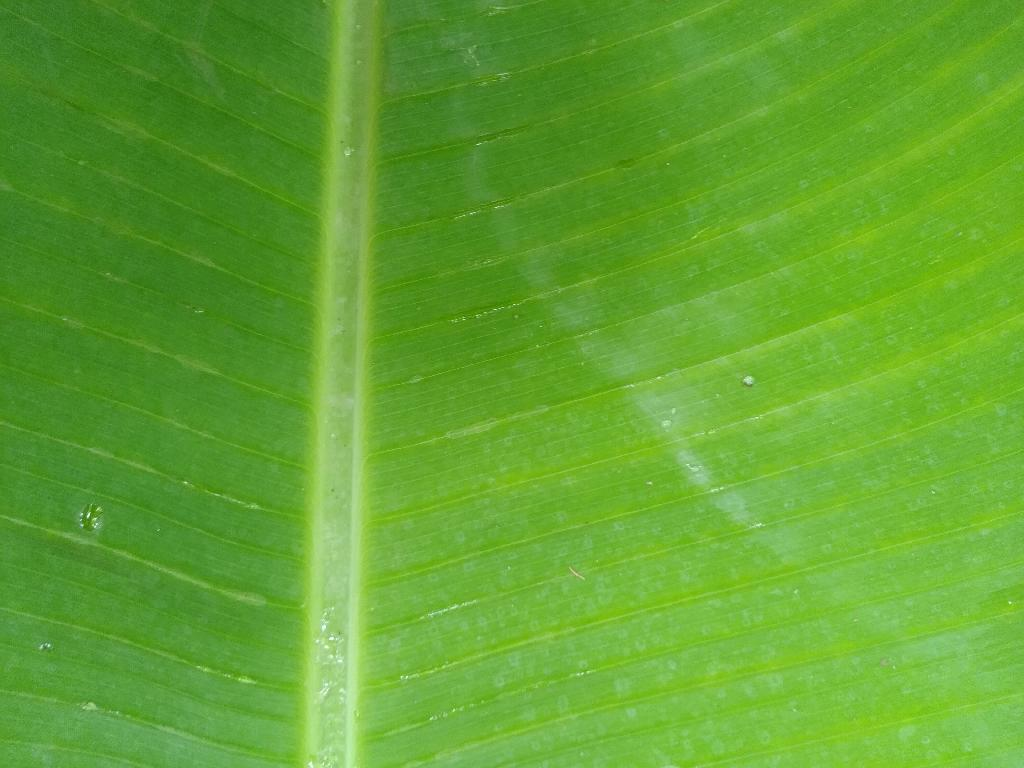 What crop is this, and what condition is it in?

banana, healthy
